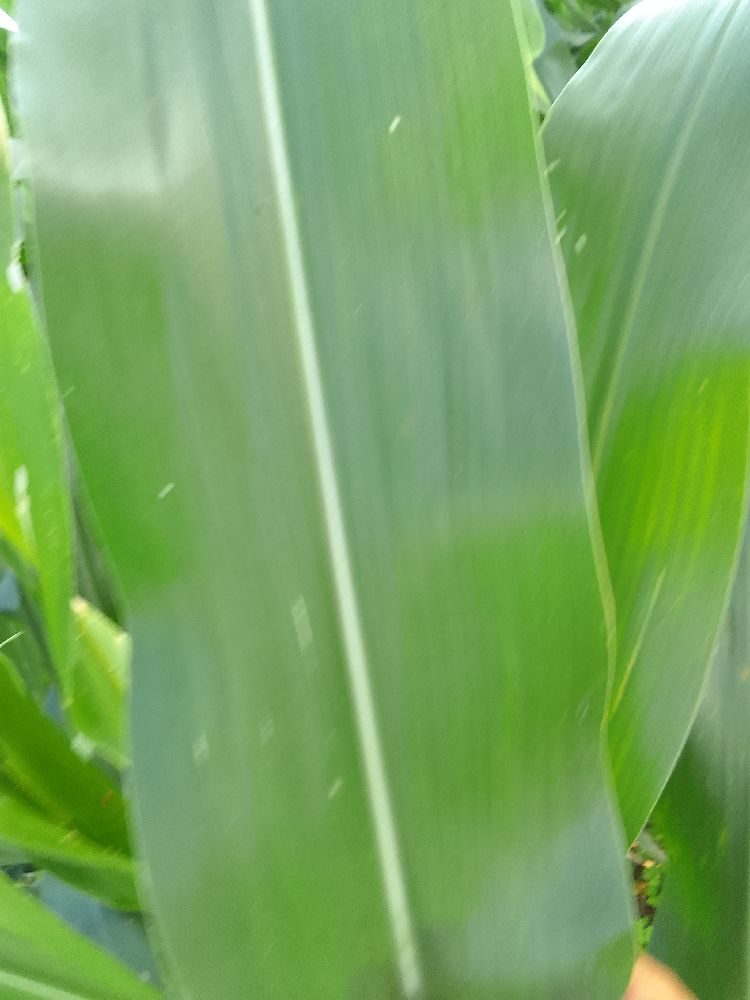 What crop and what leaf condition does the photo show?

maize, healthy
